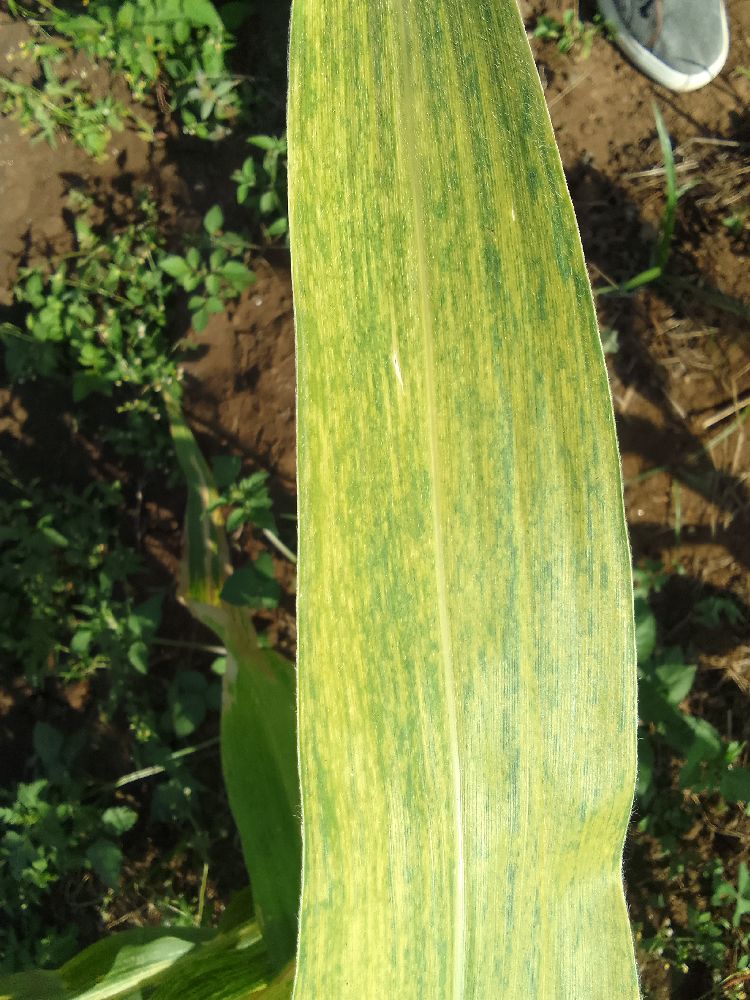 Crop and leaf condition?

maize, maize lethal necrosis
